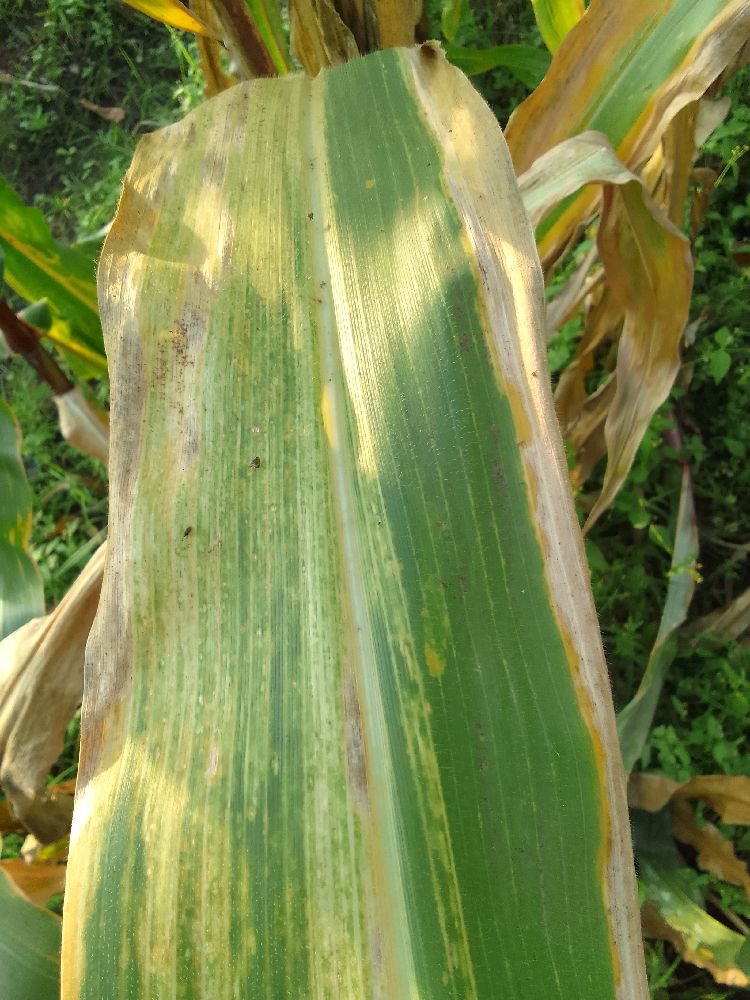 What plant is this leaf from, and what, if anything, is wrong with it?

maize, maize lethal necrosis
